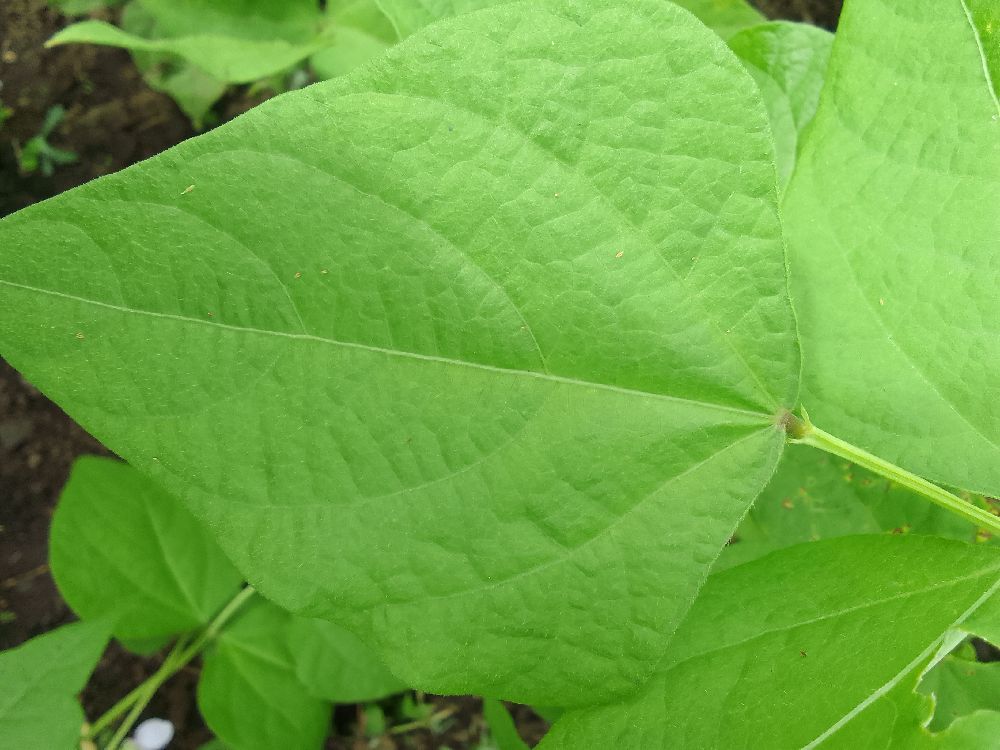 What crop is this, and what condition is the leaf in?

common bean, healthy
